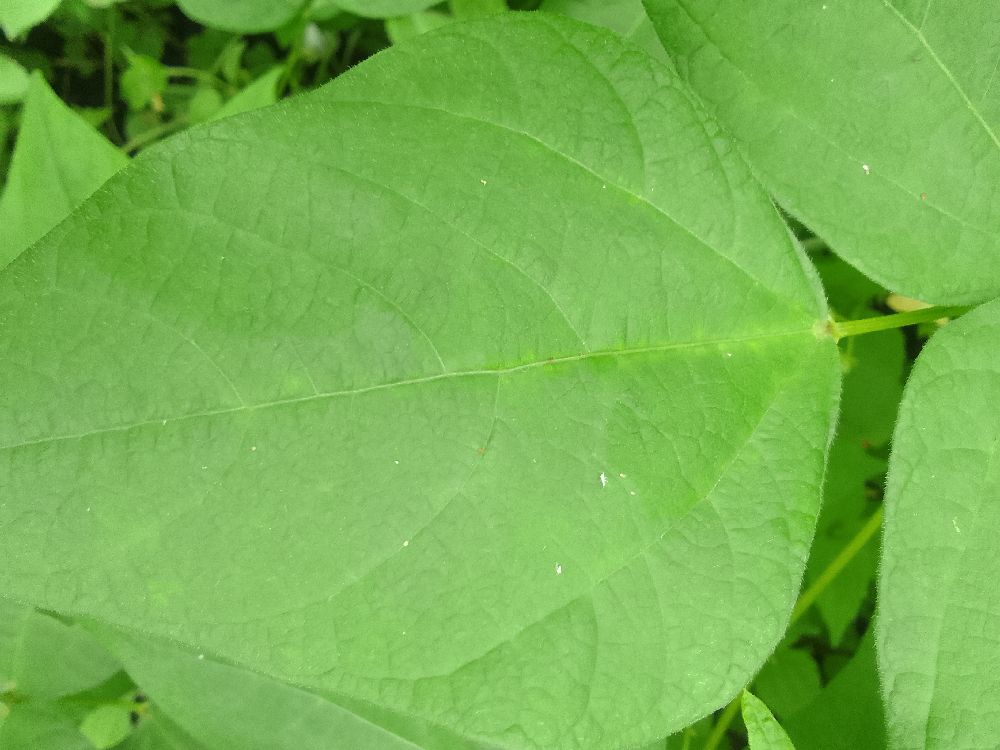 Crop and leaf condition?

common bean, healthy
